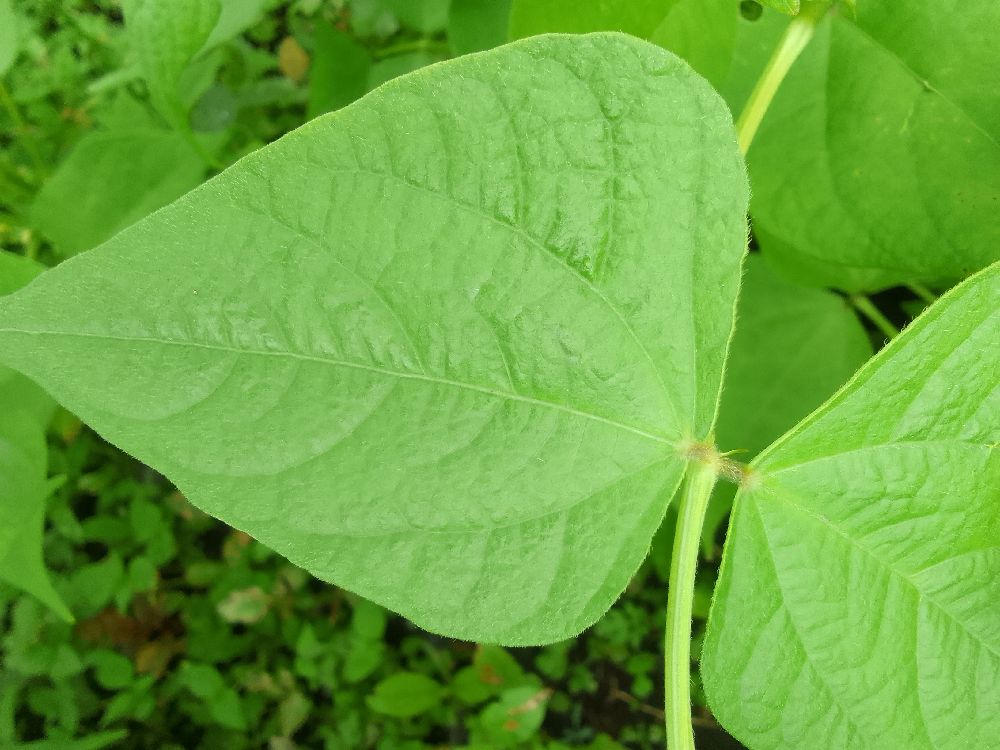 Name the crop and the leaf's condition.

common bean, healthy
